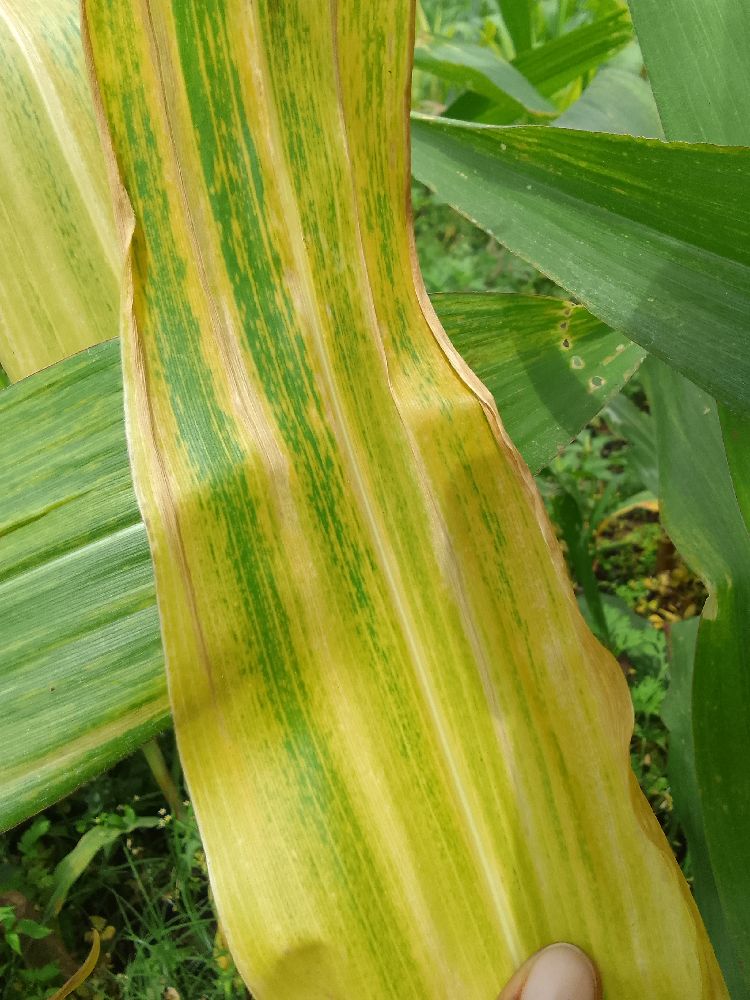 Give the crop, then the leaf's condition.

maize, maize lethal necrosis
